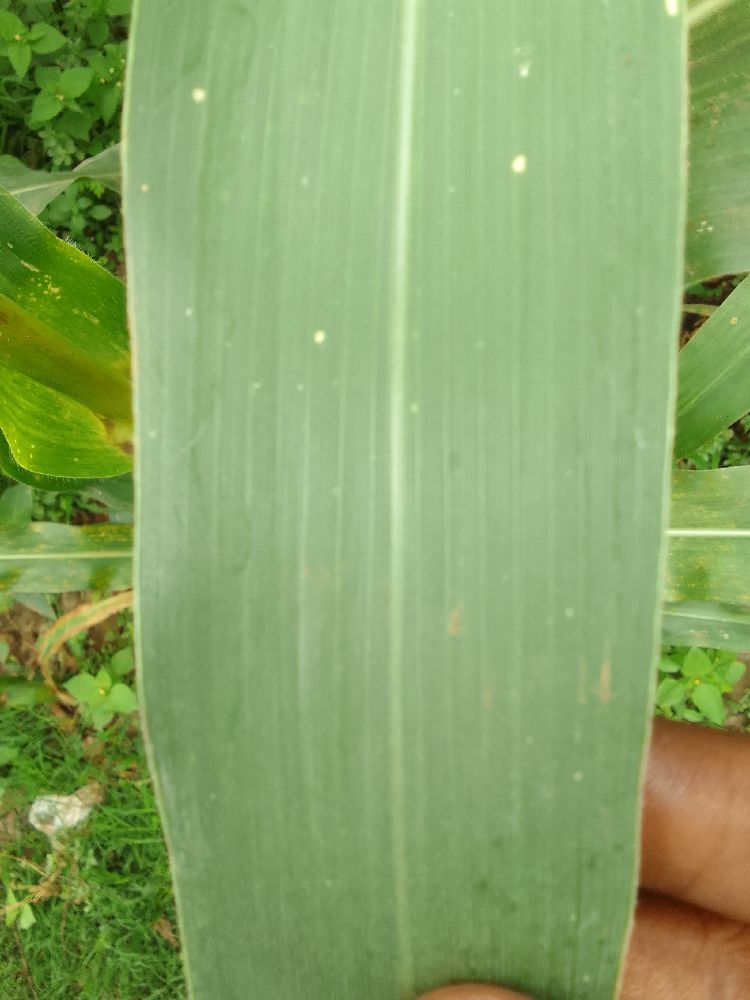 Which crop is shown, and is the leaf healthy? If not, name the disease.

maize, healthy
